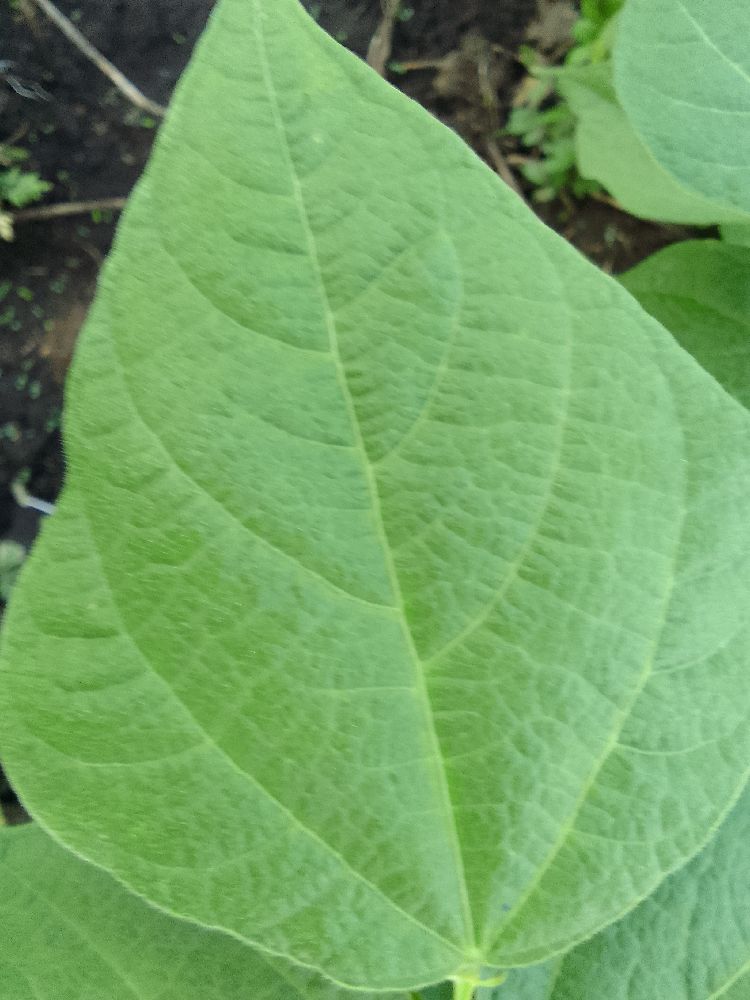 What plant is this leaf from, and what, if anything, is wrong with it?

common bean, healthy
